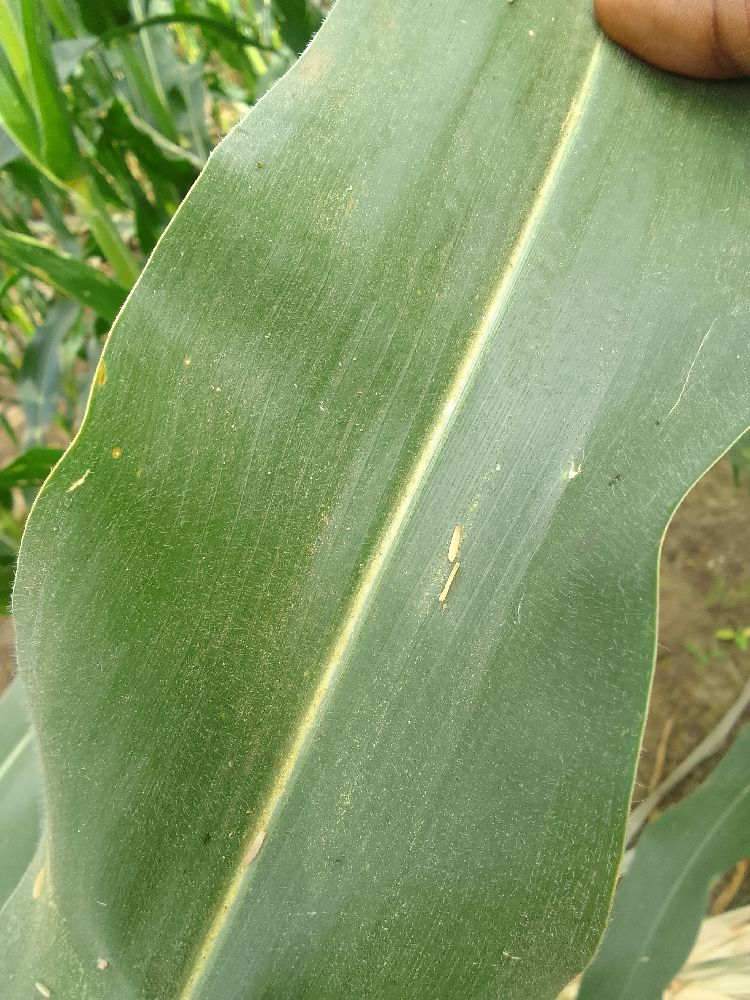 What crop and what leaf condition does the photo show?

maize, healthy
